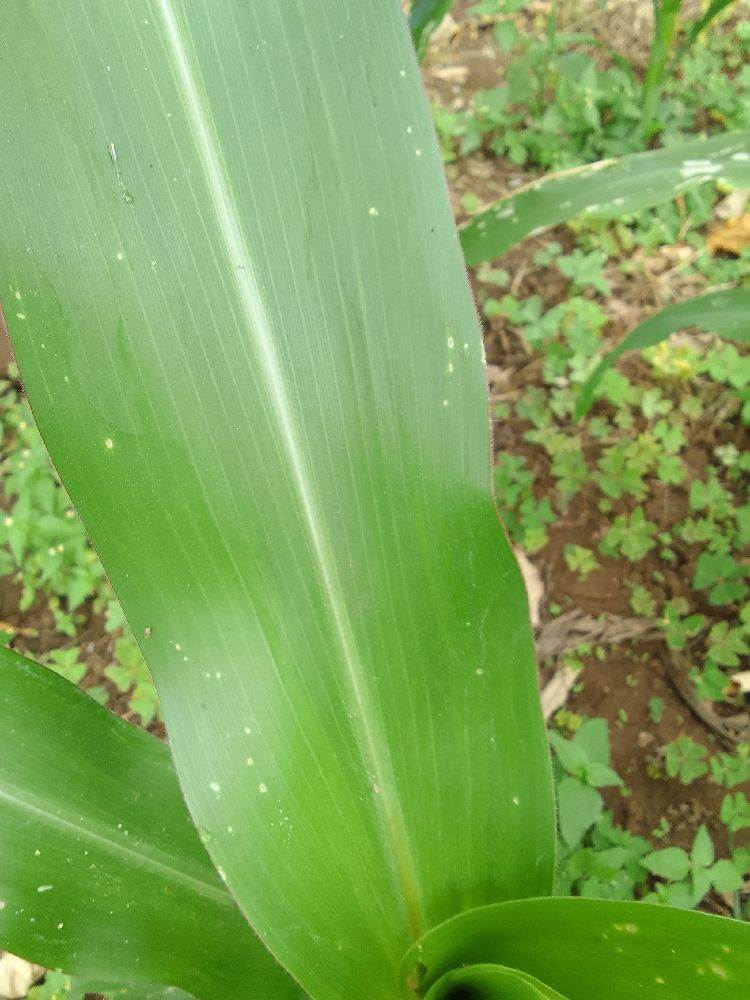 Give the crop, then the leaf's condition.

maize, healthy
